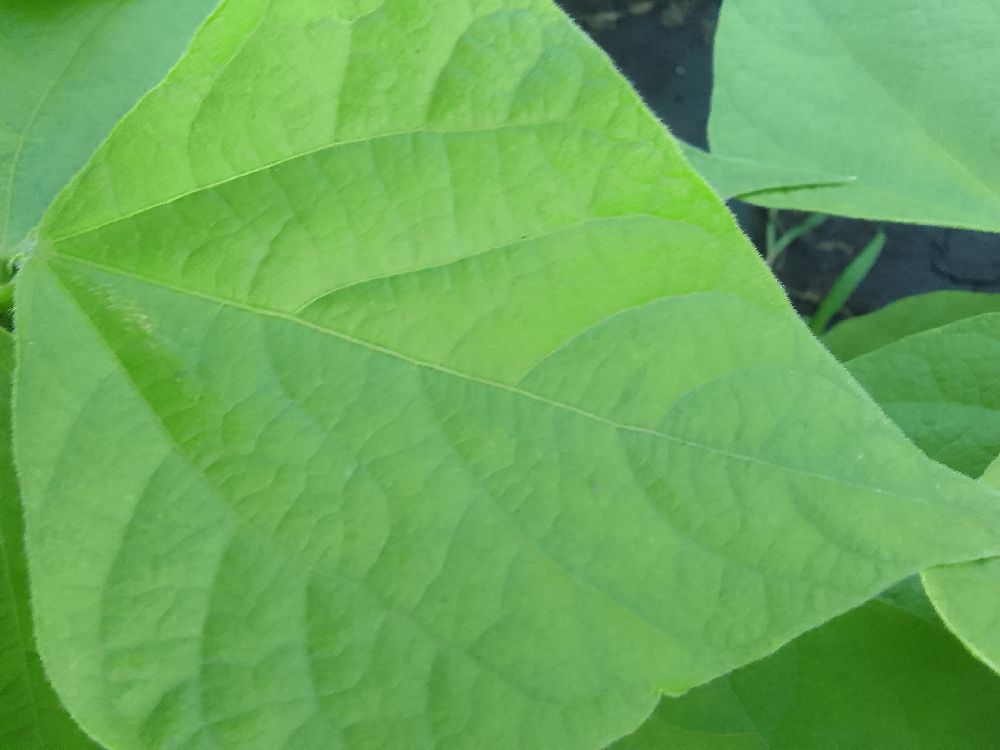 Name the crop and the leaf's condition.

common bean, healthy
